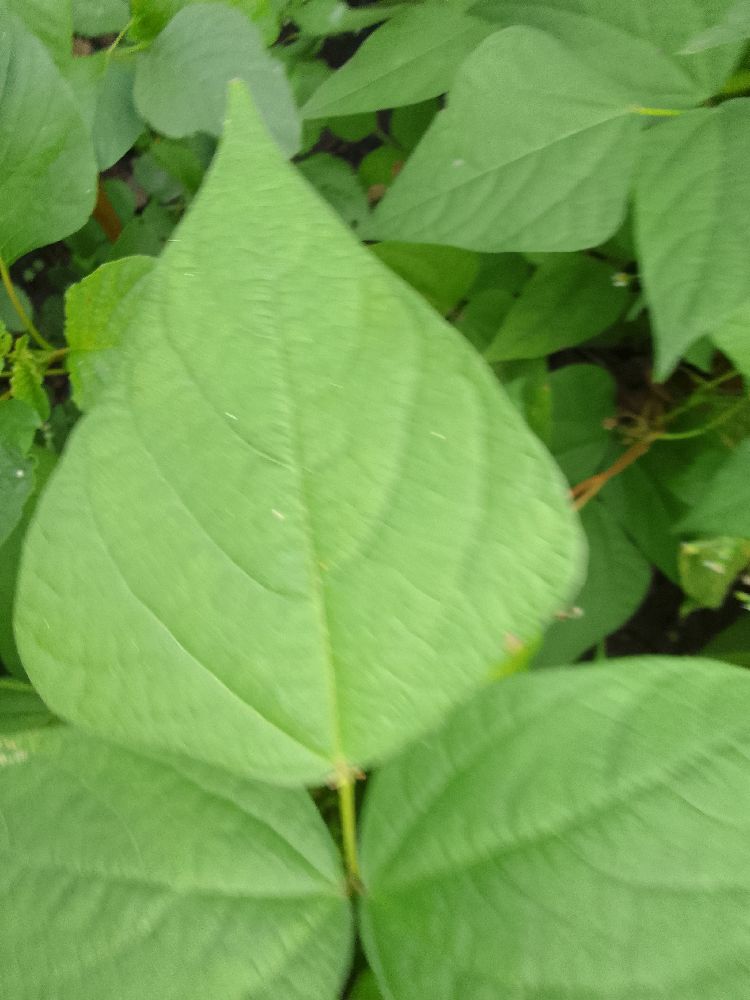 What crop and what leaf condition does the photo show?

common bean, healthy
